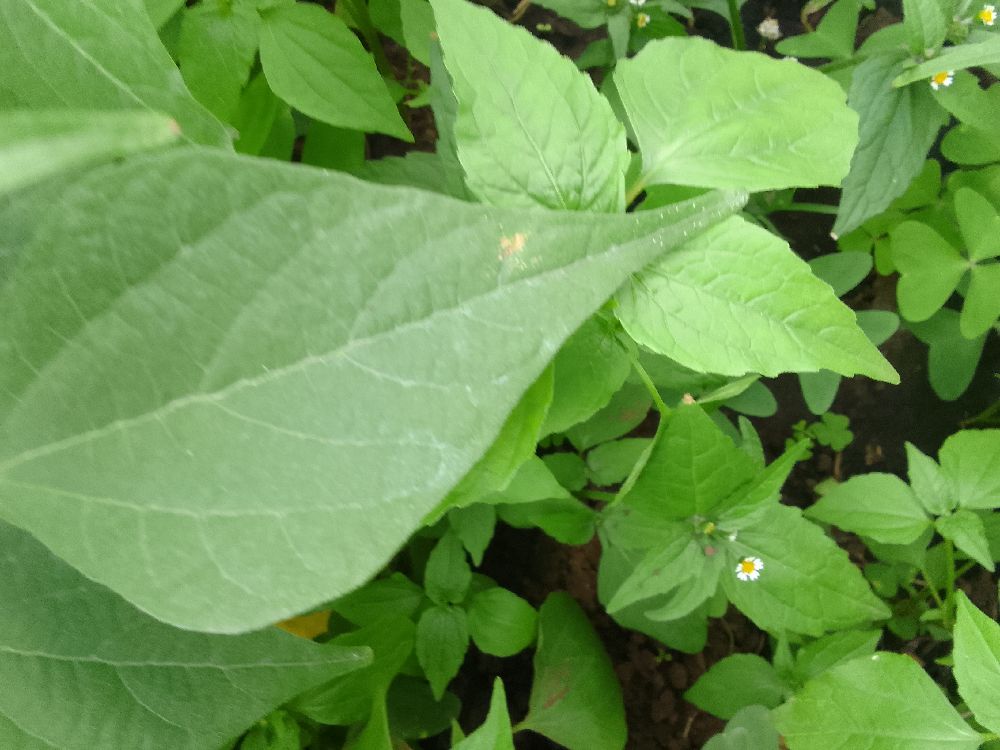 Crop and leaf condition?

common bean, healthy
